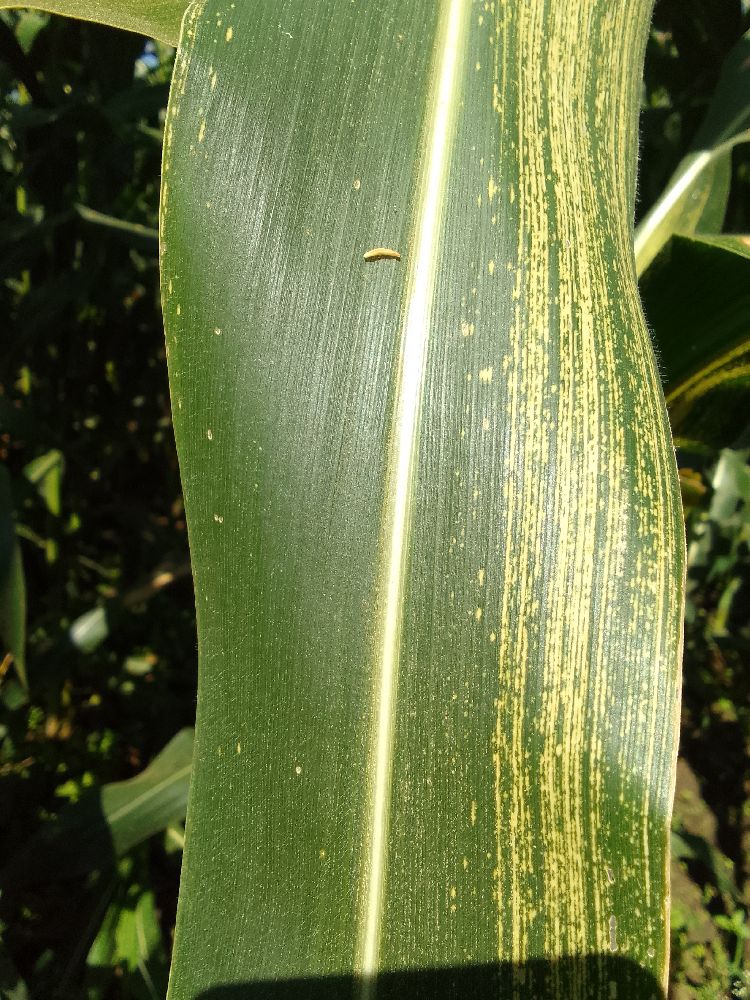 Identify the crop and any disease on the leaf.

maize, maize streak virus
